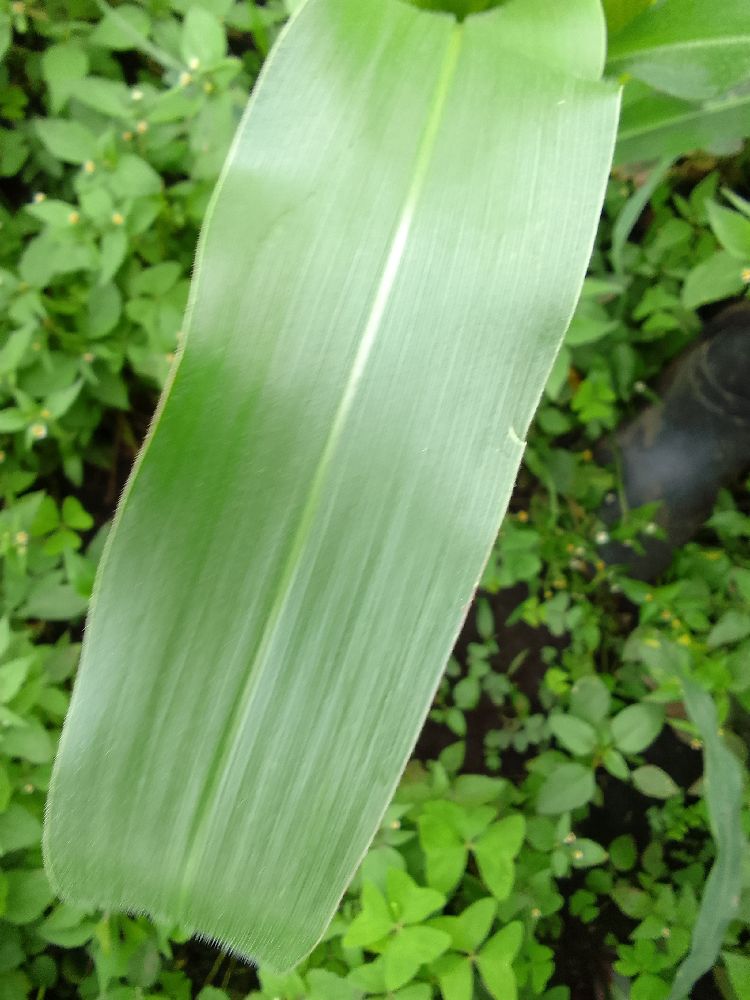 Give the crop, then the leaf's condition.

maize, healthy
